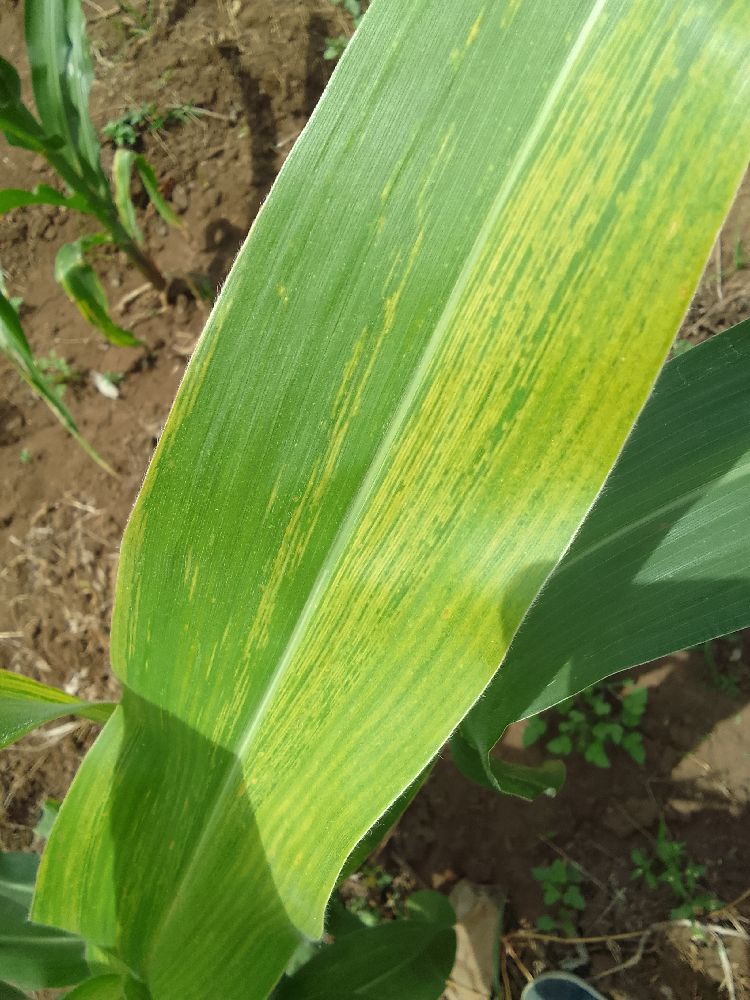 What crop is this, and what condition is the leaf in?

maize, maize lethal necrosis
